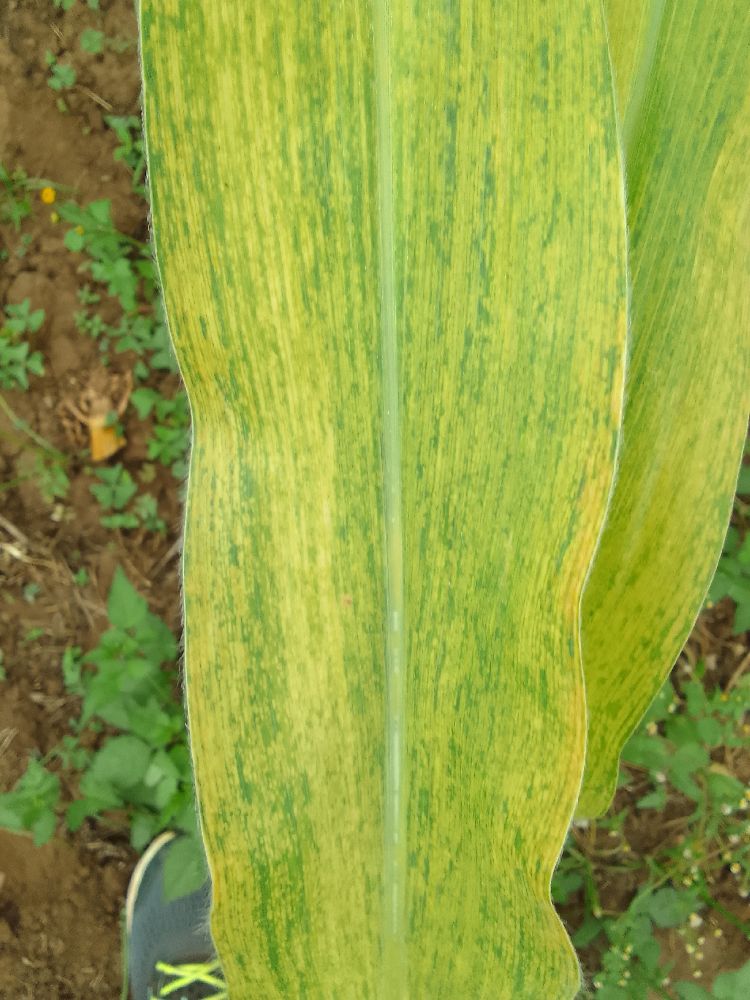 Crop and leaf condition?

maize, maize lethal necrosis
